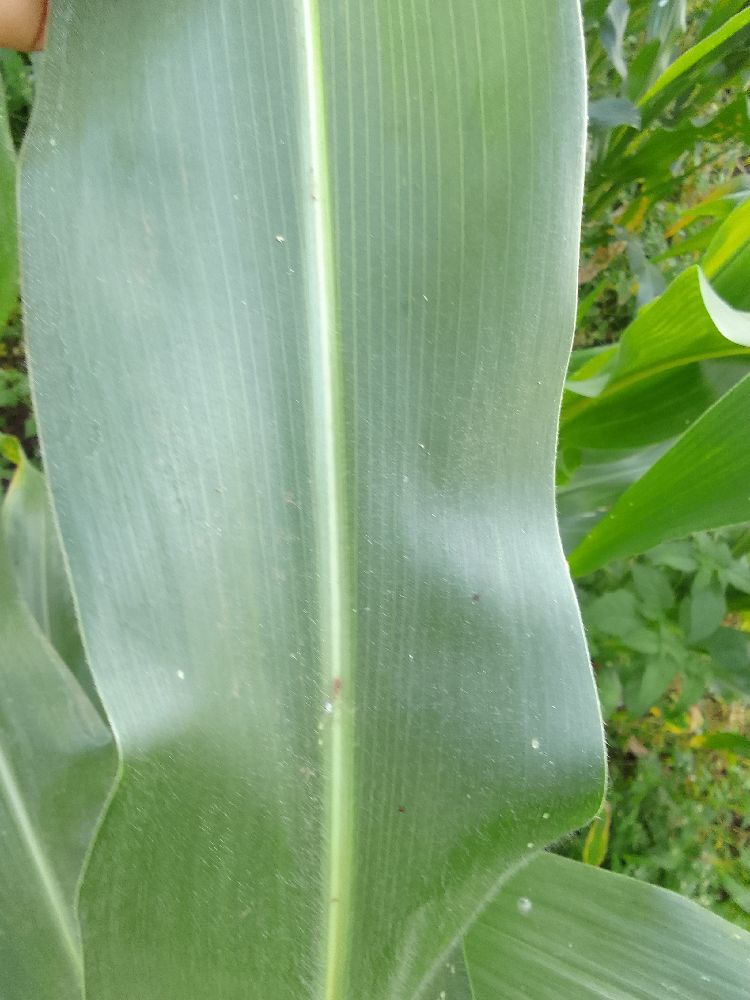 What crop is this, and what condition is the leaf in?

maize, healthy
